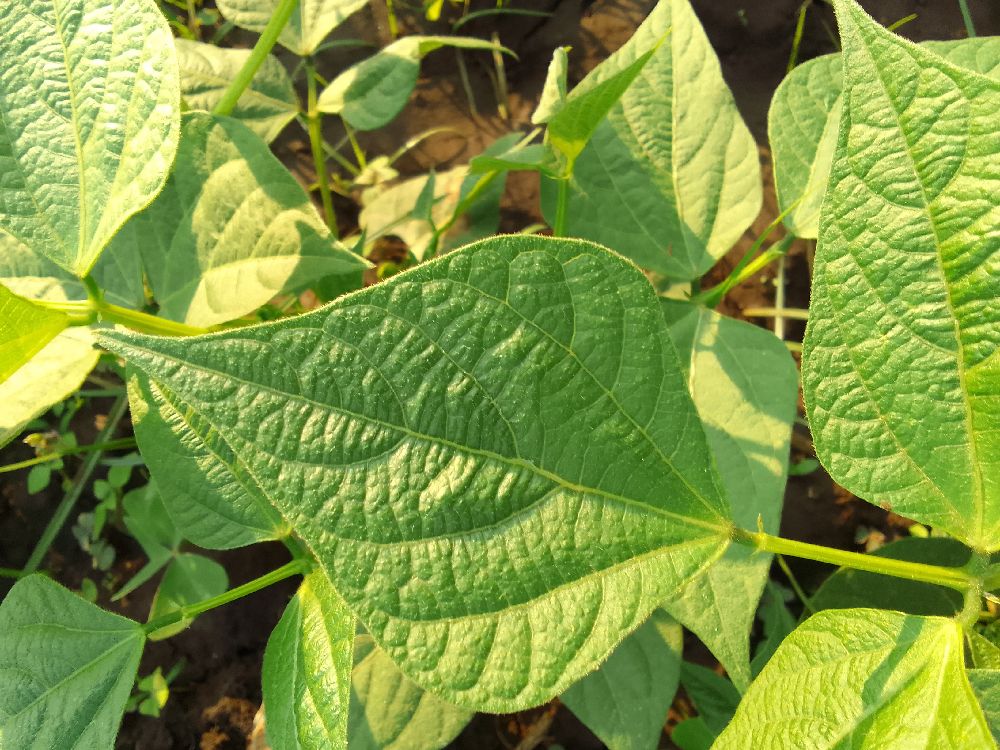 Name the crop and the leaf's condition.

common bean, healthy
